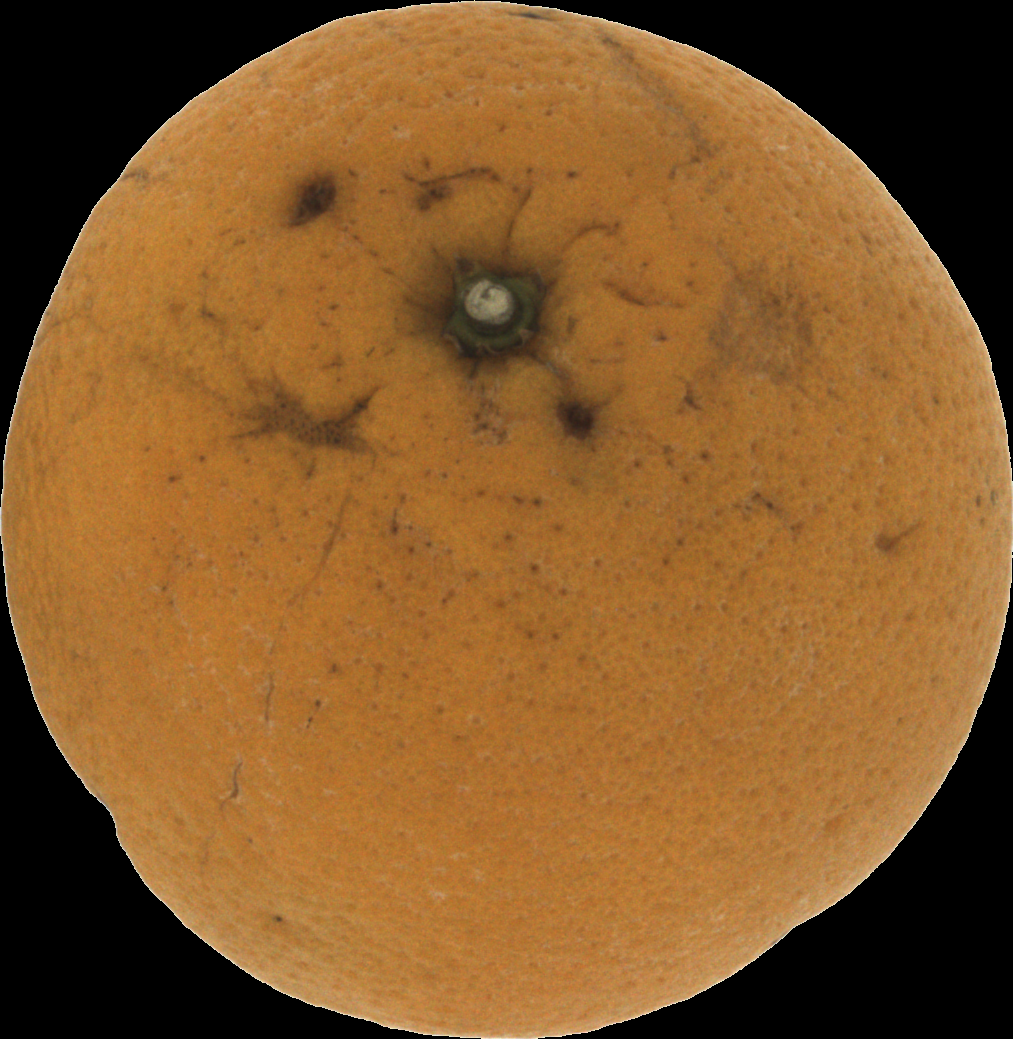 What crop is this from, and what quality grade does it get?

orange, bad
